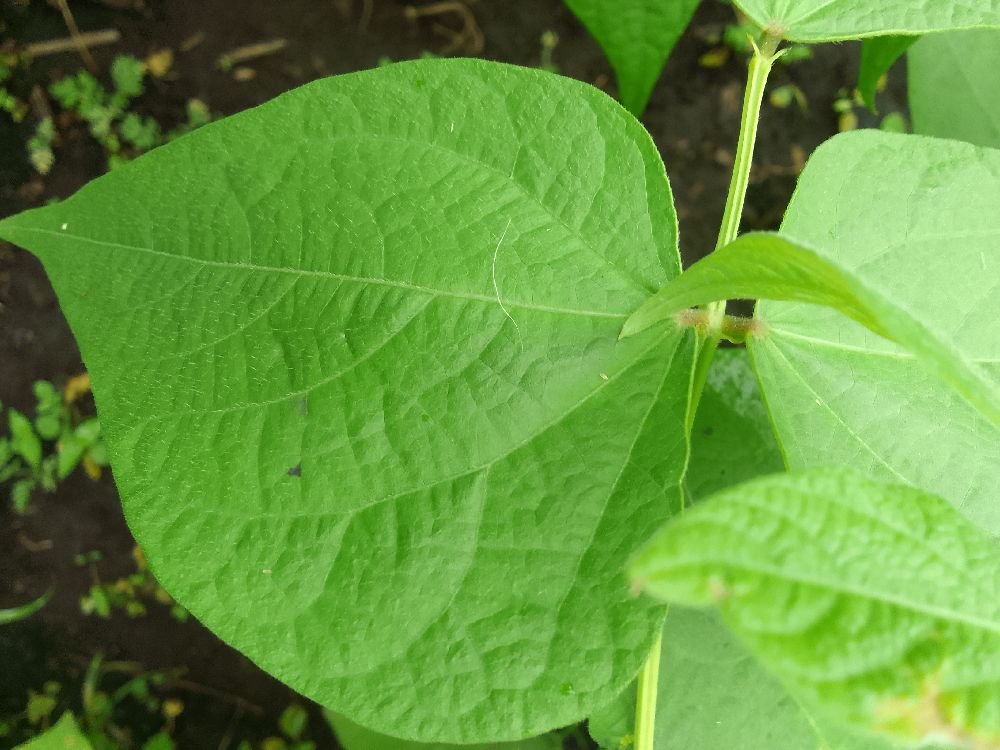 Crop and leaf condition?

common bean, healthy
